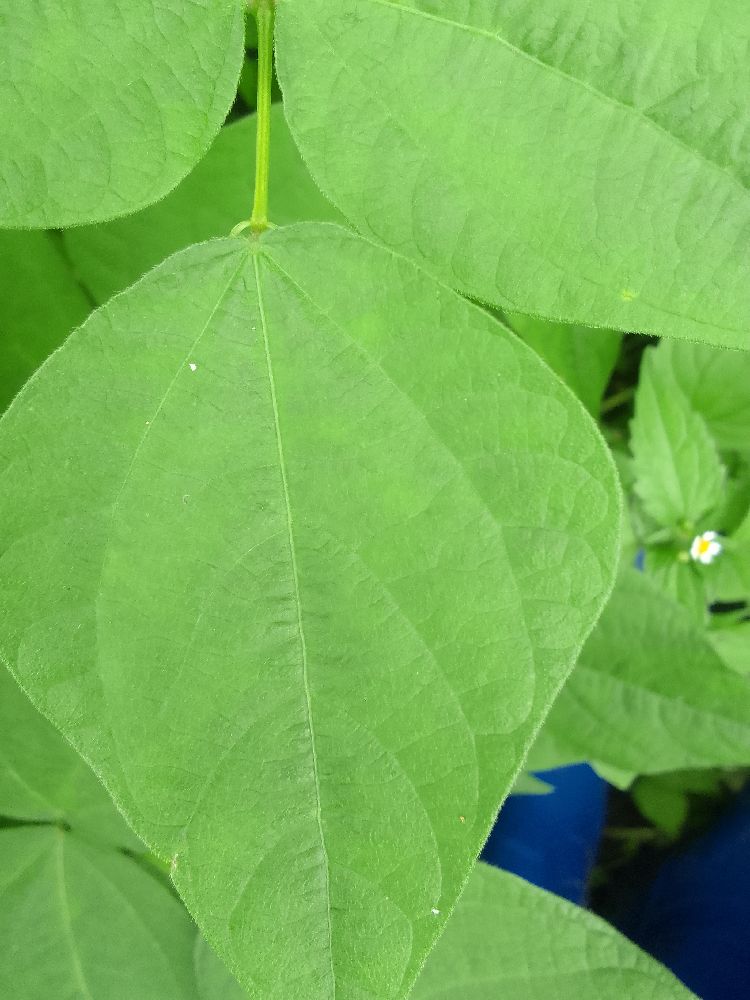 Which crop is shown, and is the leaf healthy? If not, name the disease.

common bean, healthy
